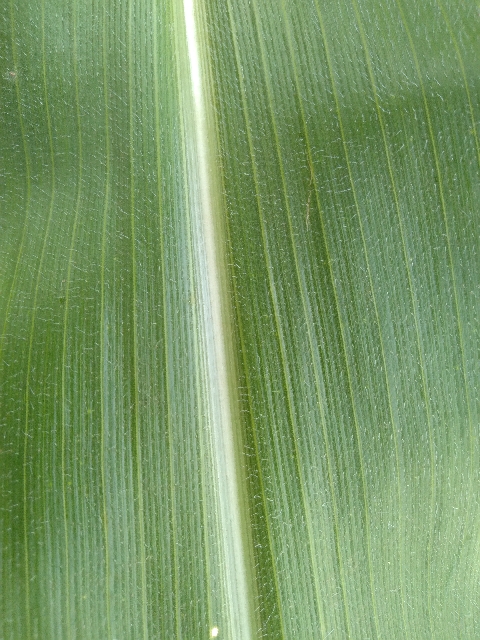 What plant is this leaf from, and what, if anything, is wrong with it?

maize, healthy
